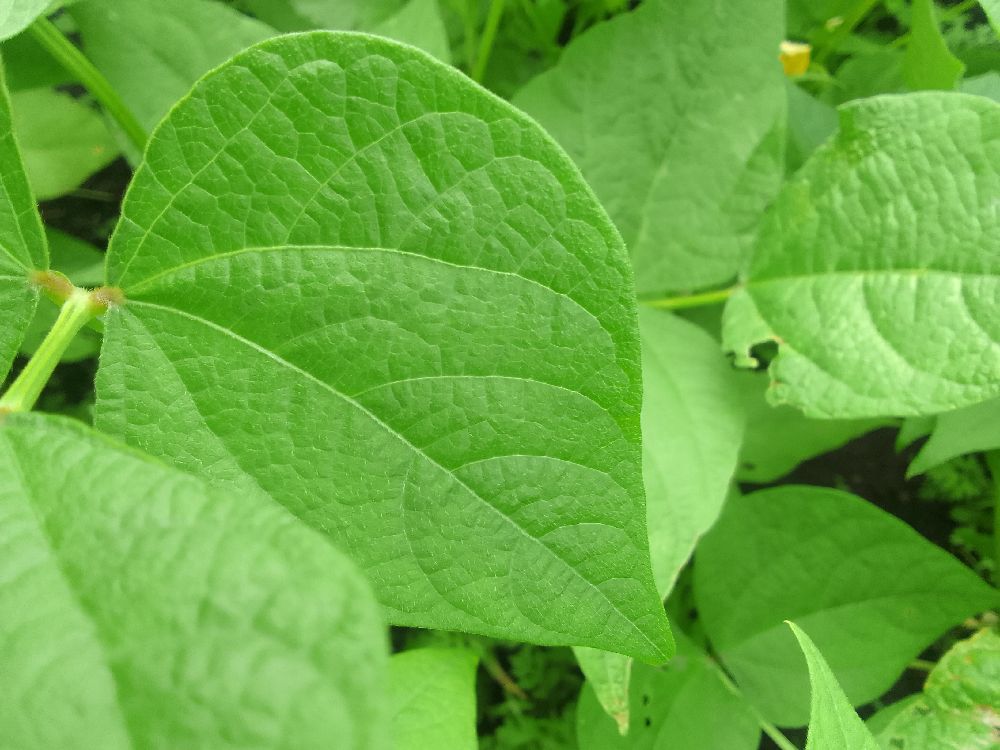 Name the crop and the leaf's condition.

common bean, healthy
